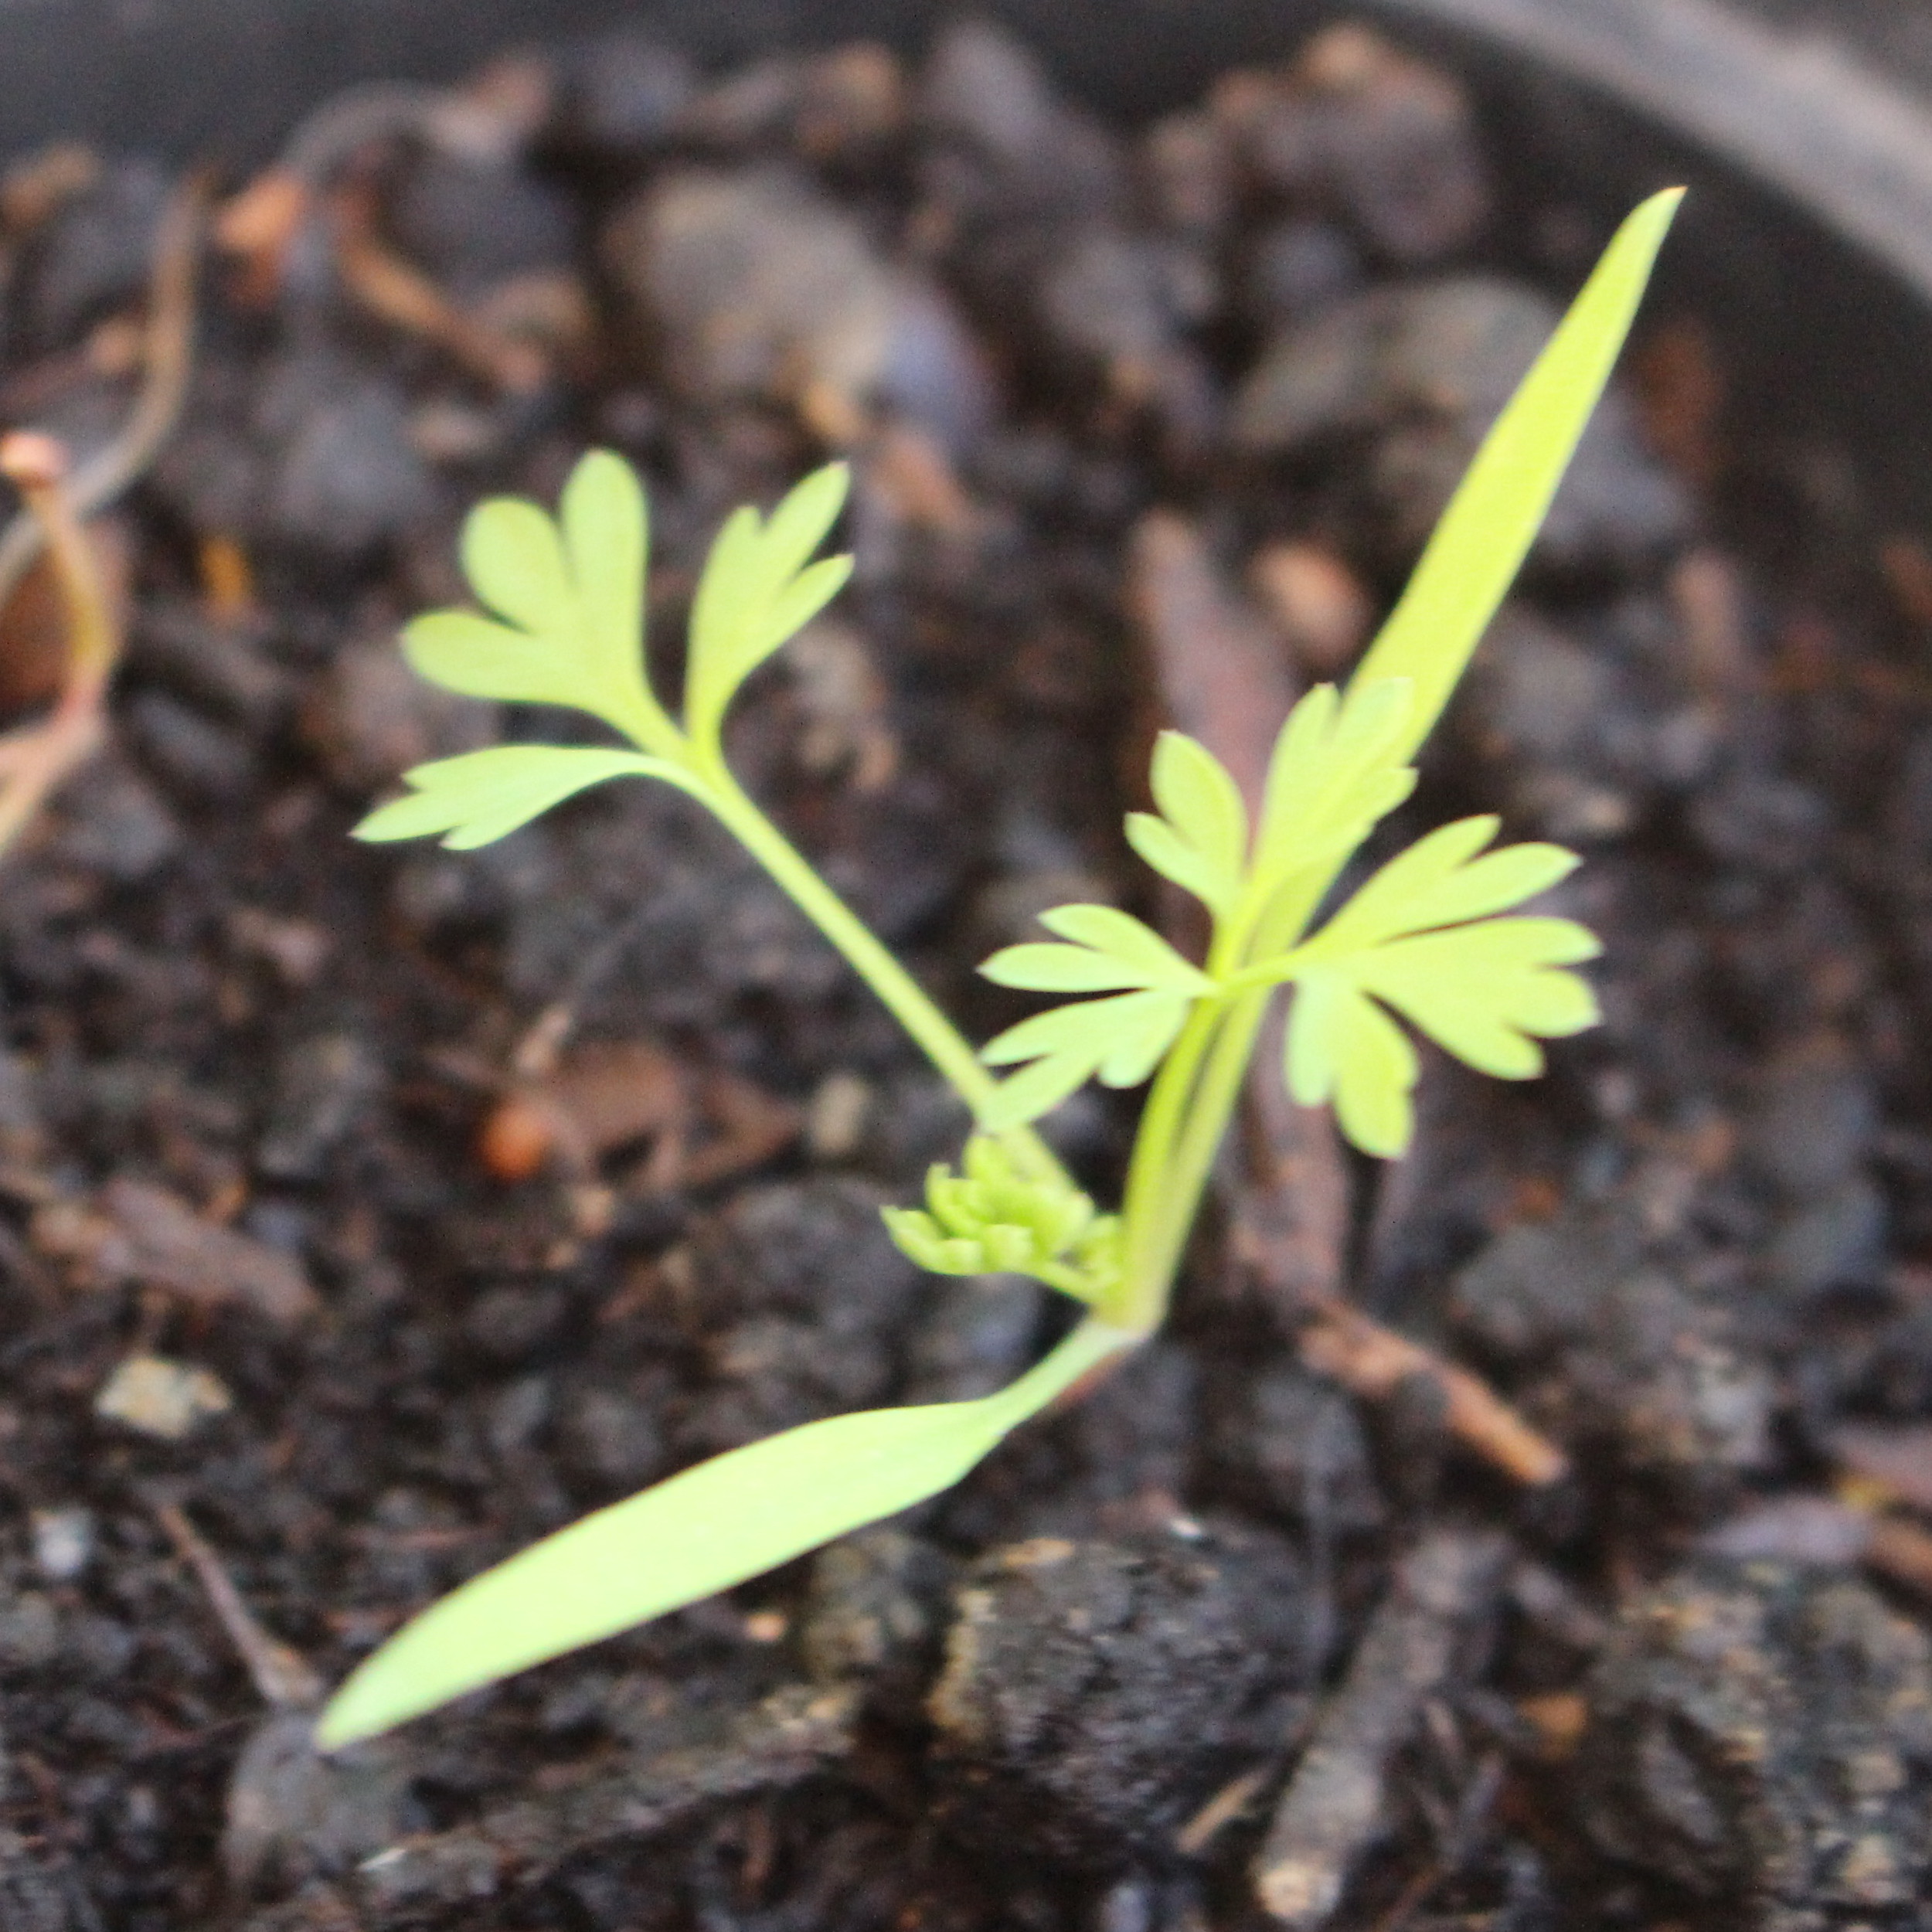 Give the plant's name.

Fumaria officinalis
